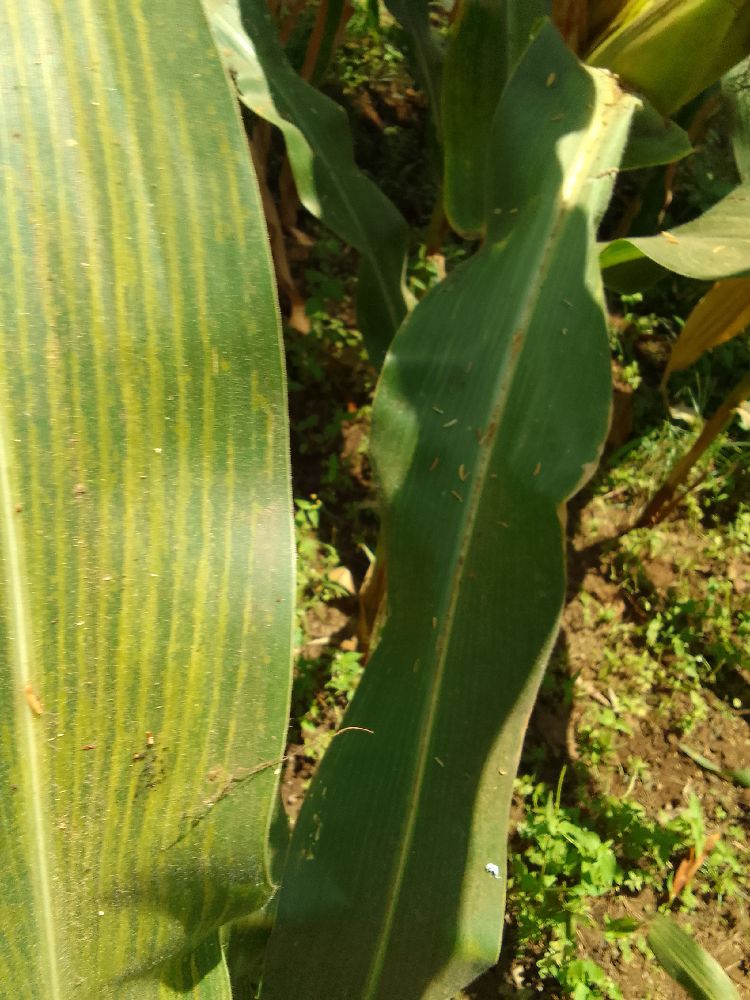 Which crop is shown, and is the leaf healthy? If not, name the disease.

maize, maize lethal necrosis
